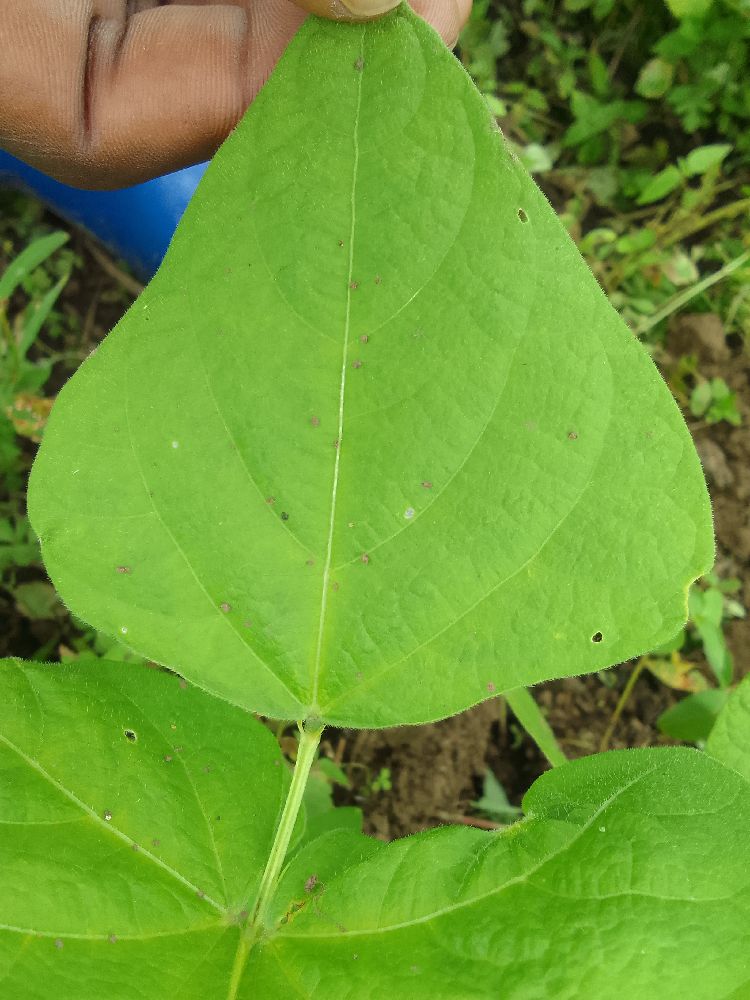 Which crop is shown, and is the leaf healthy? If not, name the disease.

common bean, healthy
